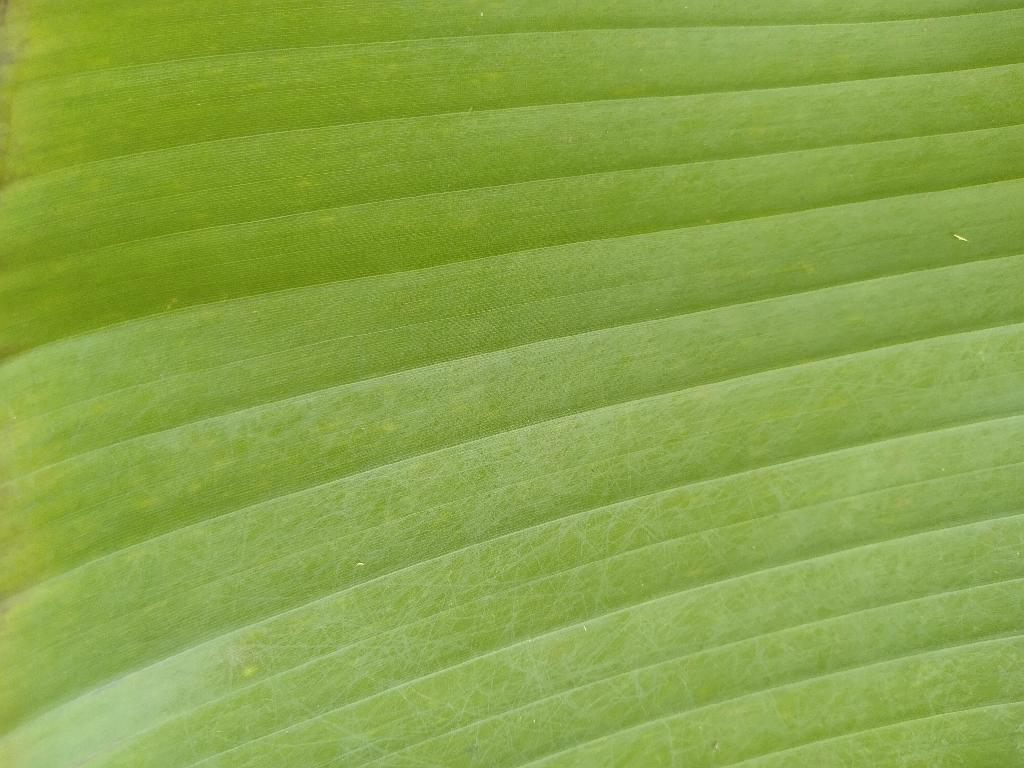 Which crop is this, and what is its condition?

banana, healthy
